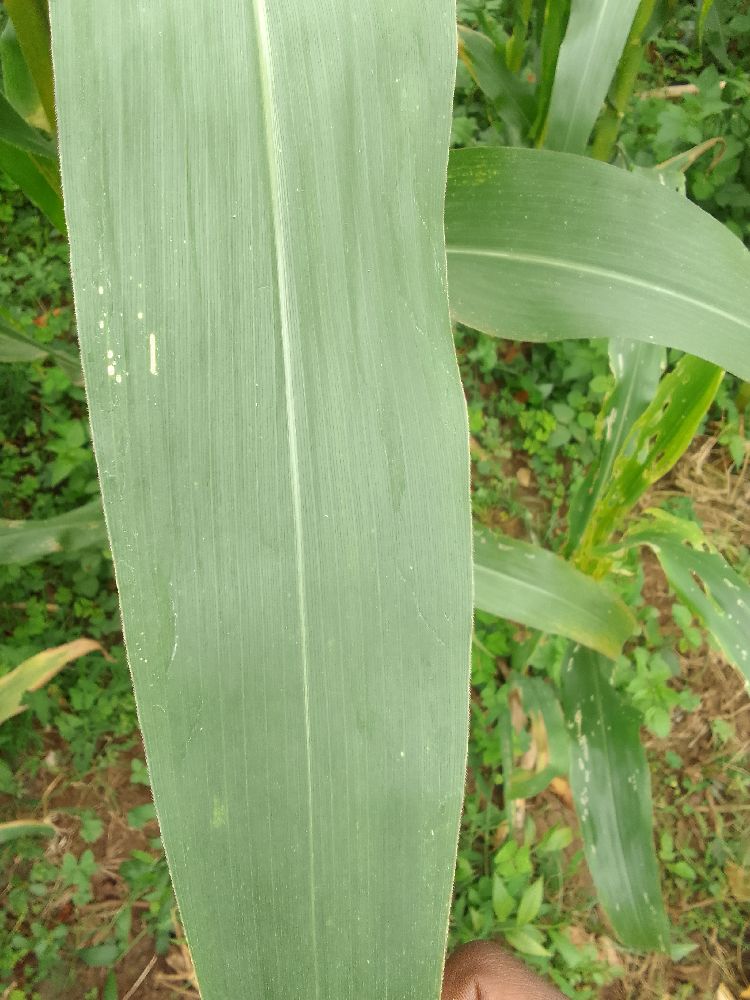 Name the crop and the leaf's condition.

maize, healthy
